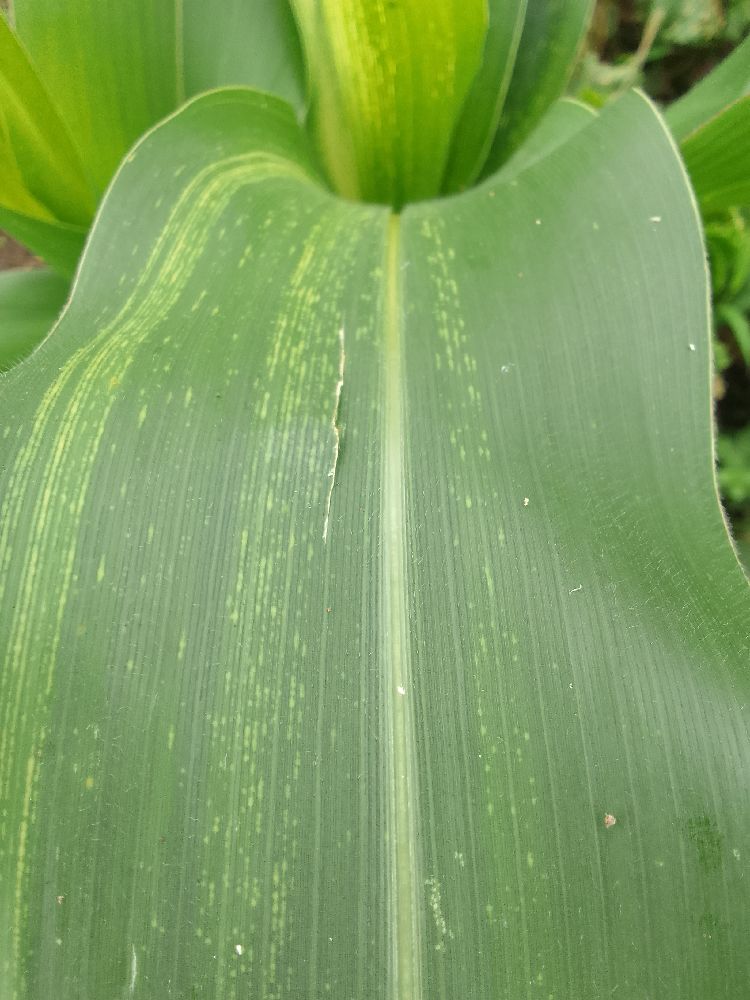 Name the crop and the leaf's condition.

maize, maize streak virus
